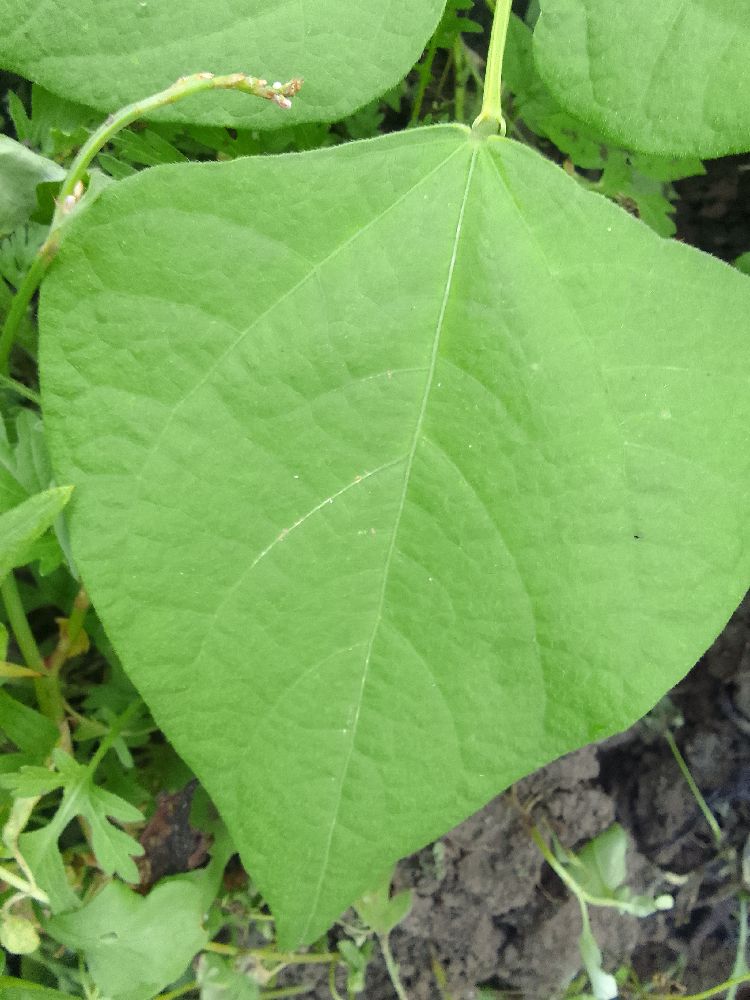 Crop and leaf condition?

common bean, healthy
